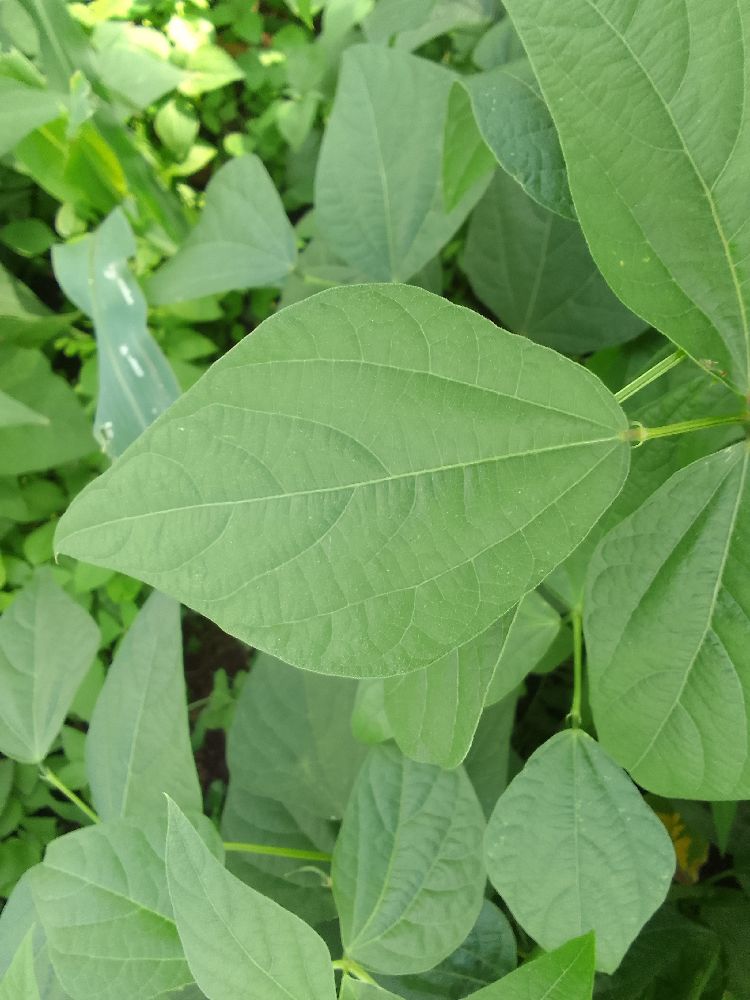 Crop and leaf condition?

common bean, healthy
